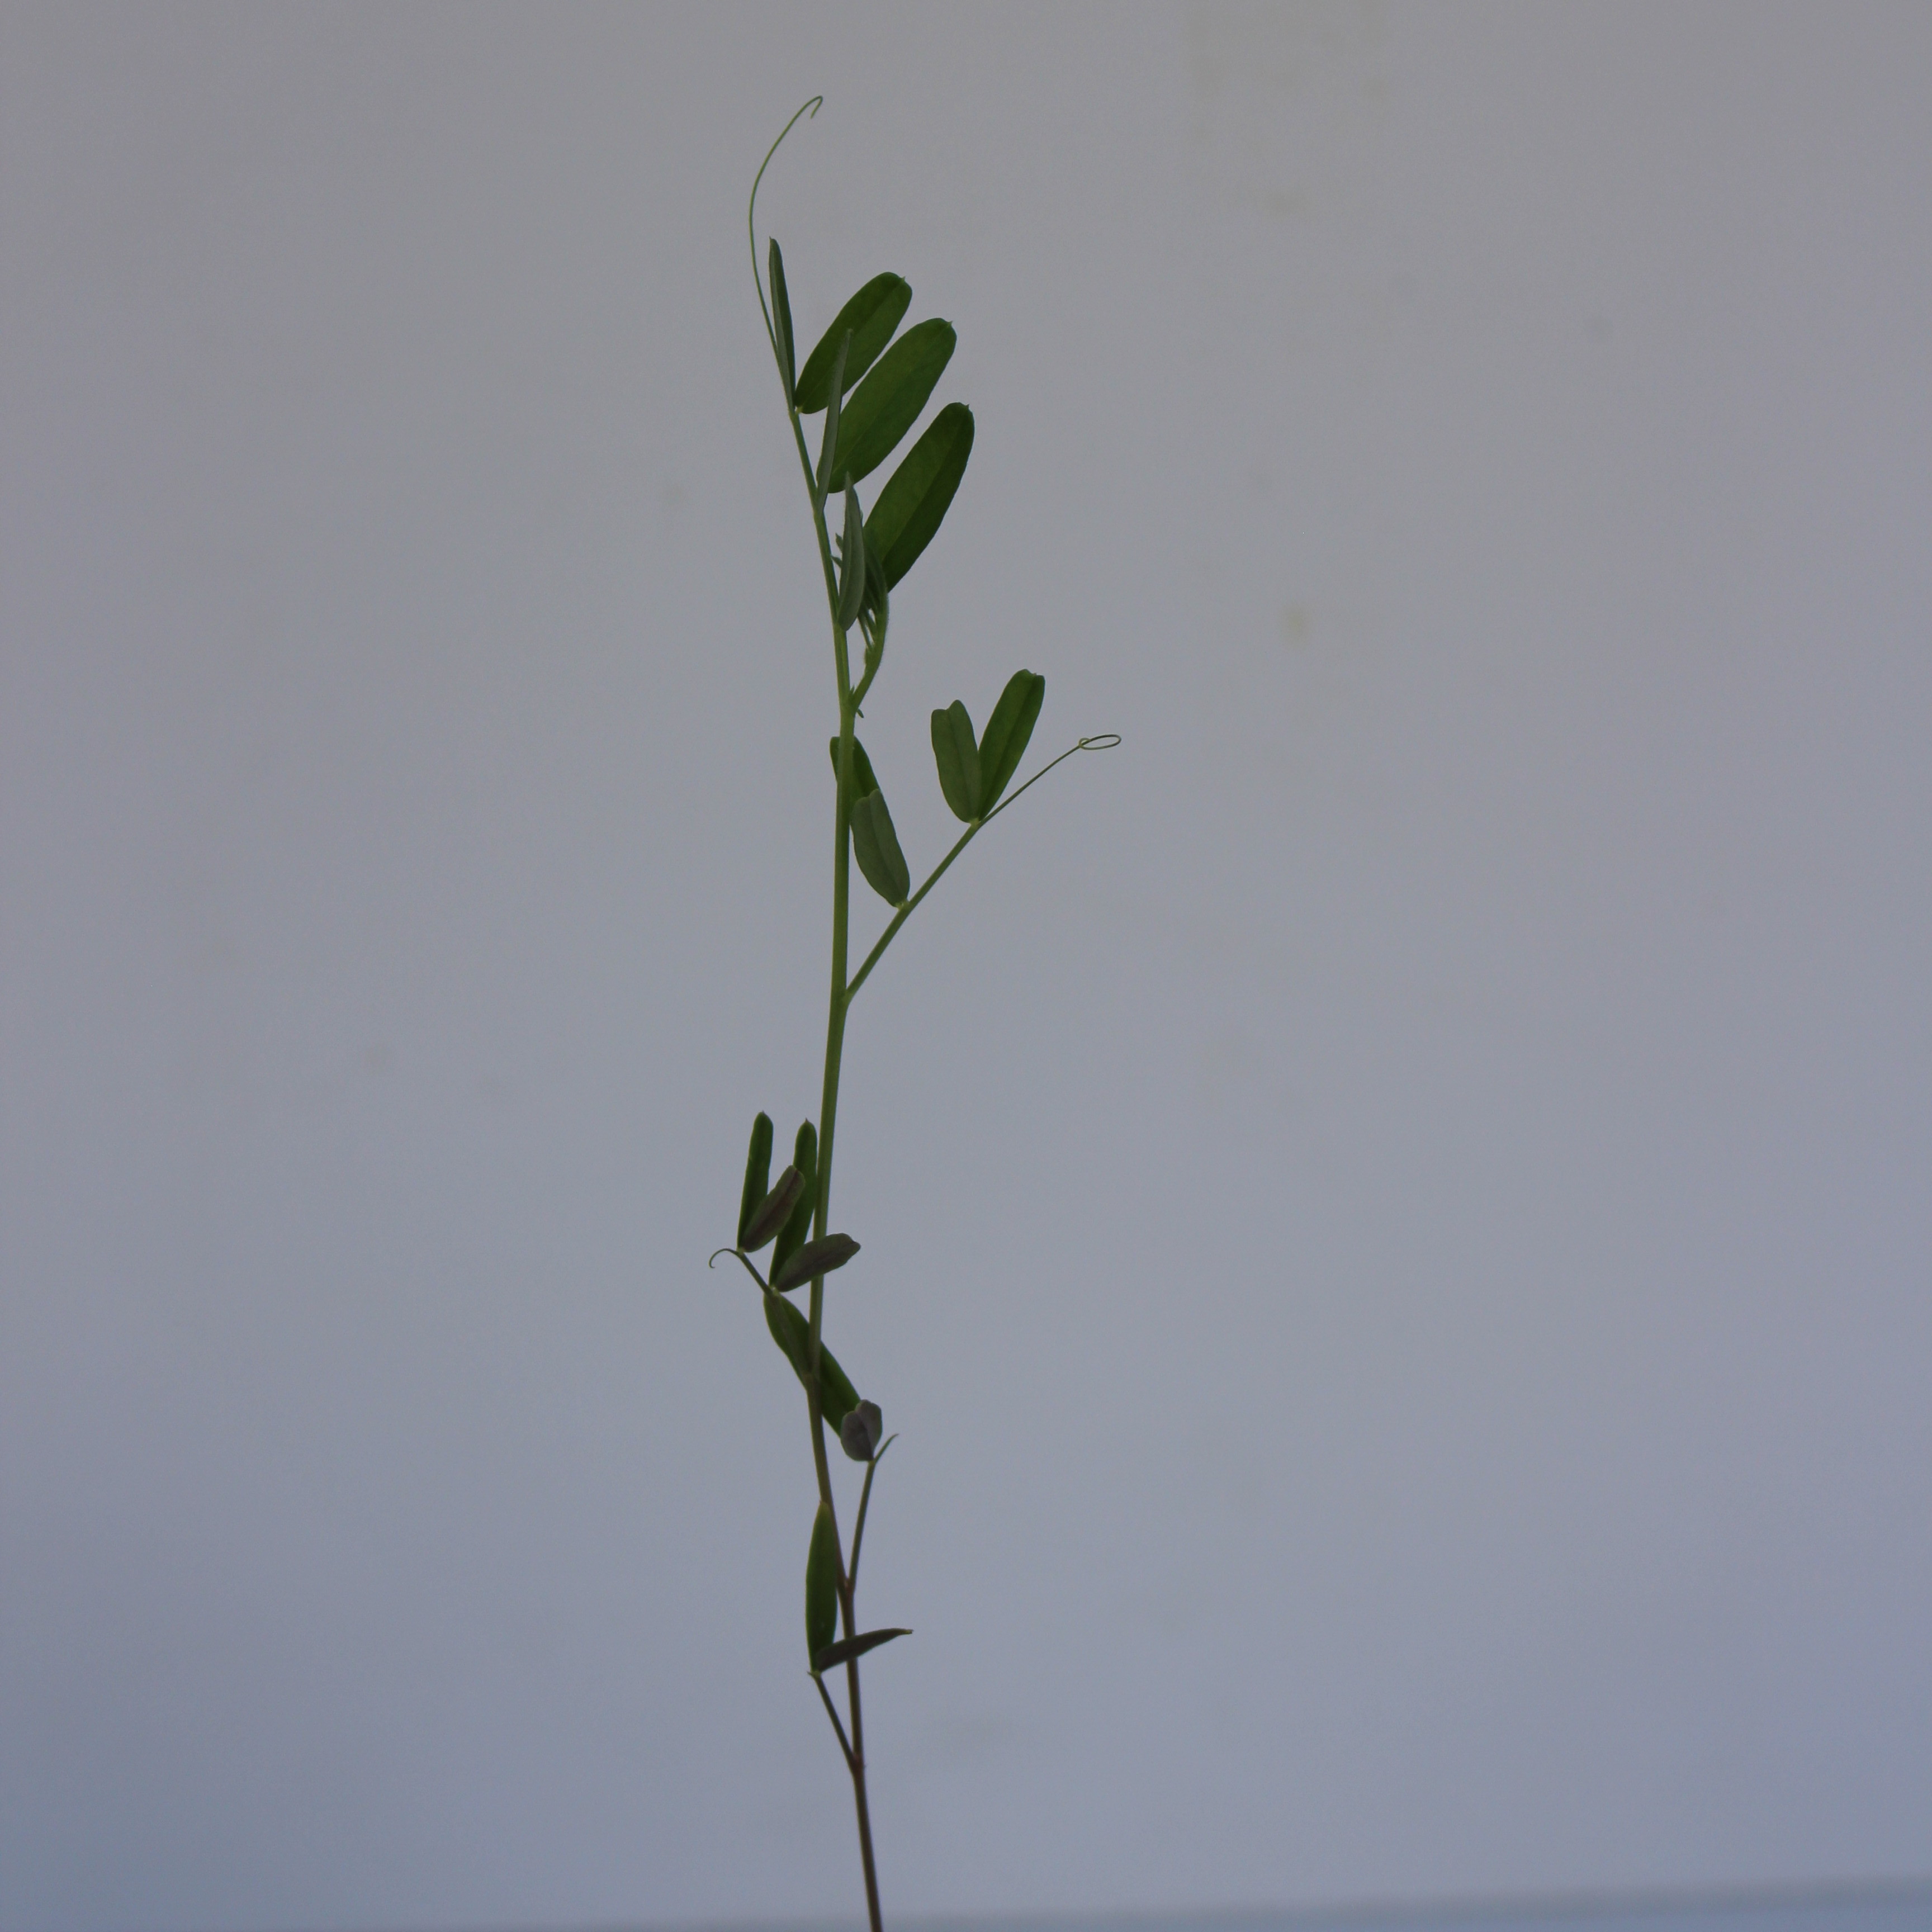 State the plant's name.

Vicia sativa
